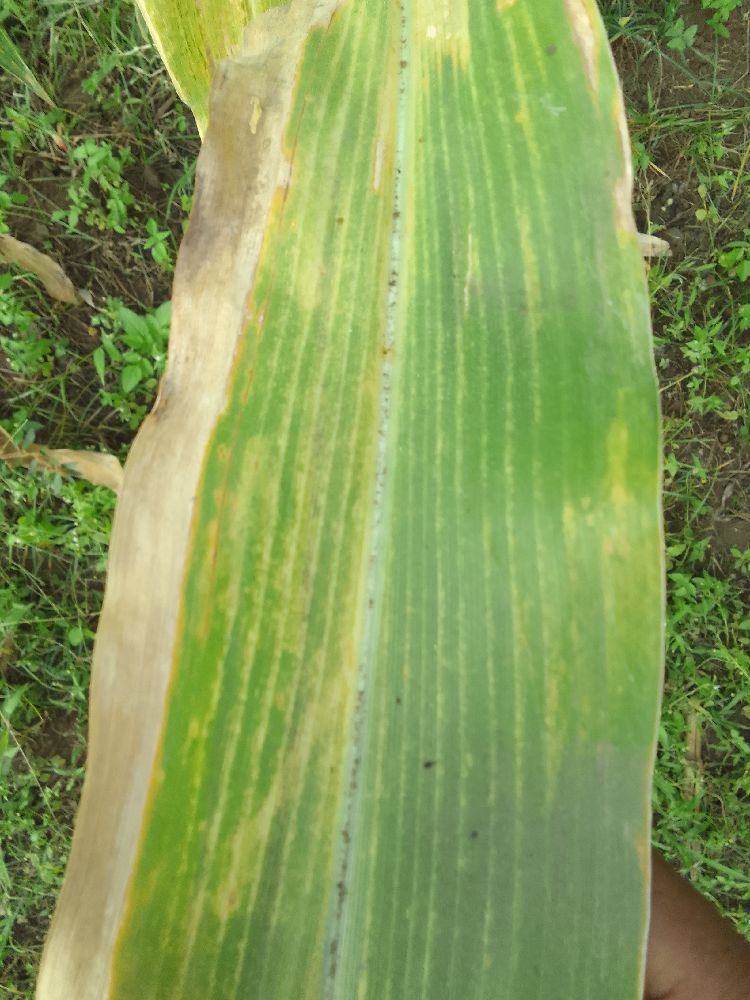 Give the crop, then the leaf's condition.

maize, maize lethal necrosis
